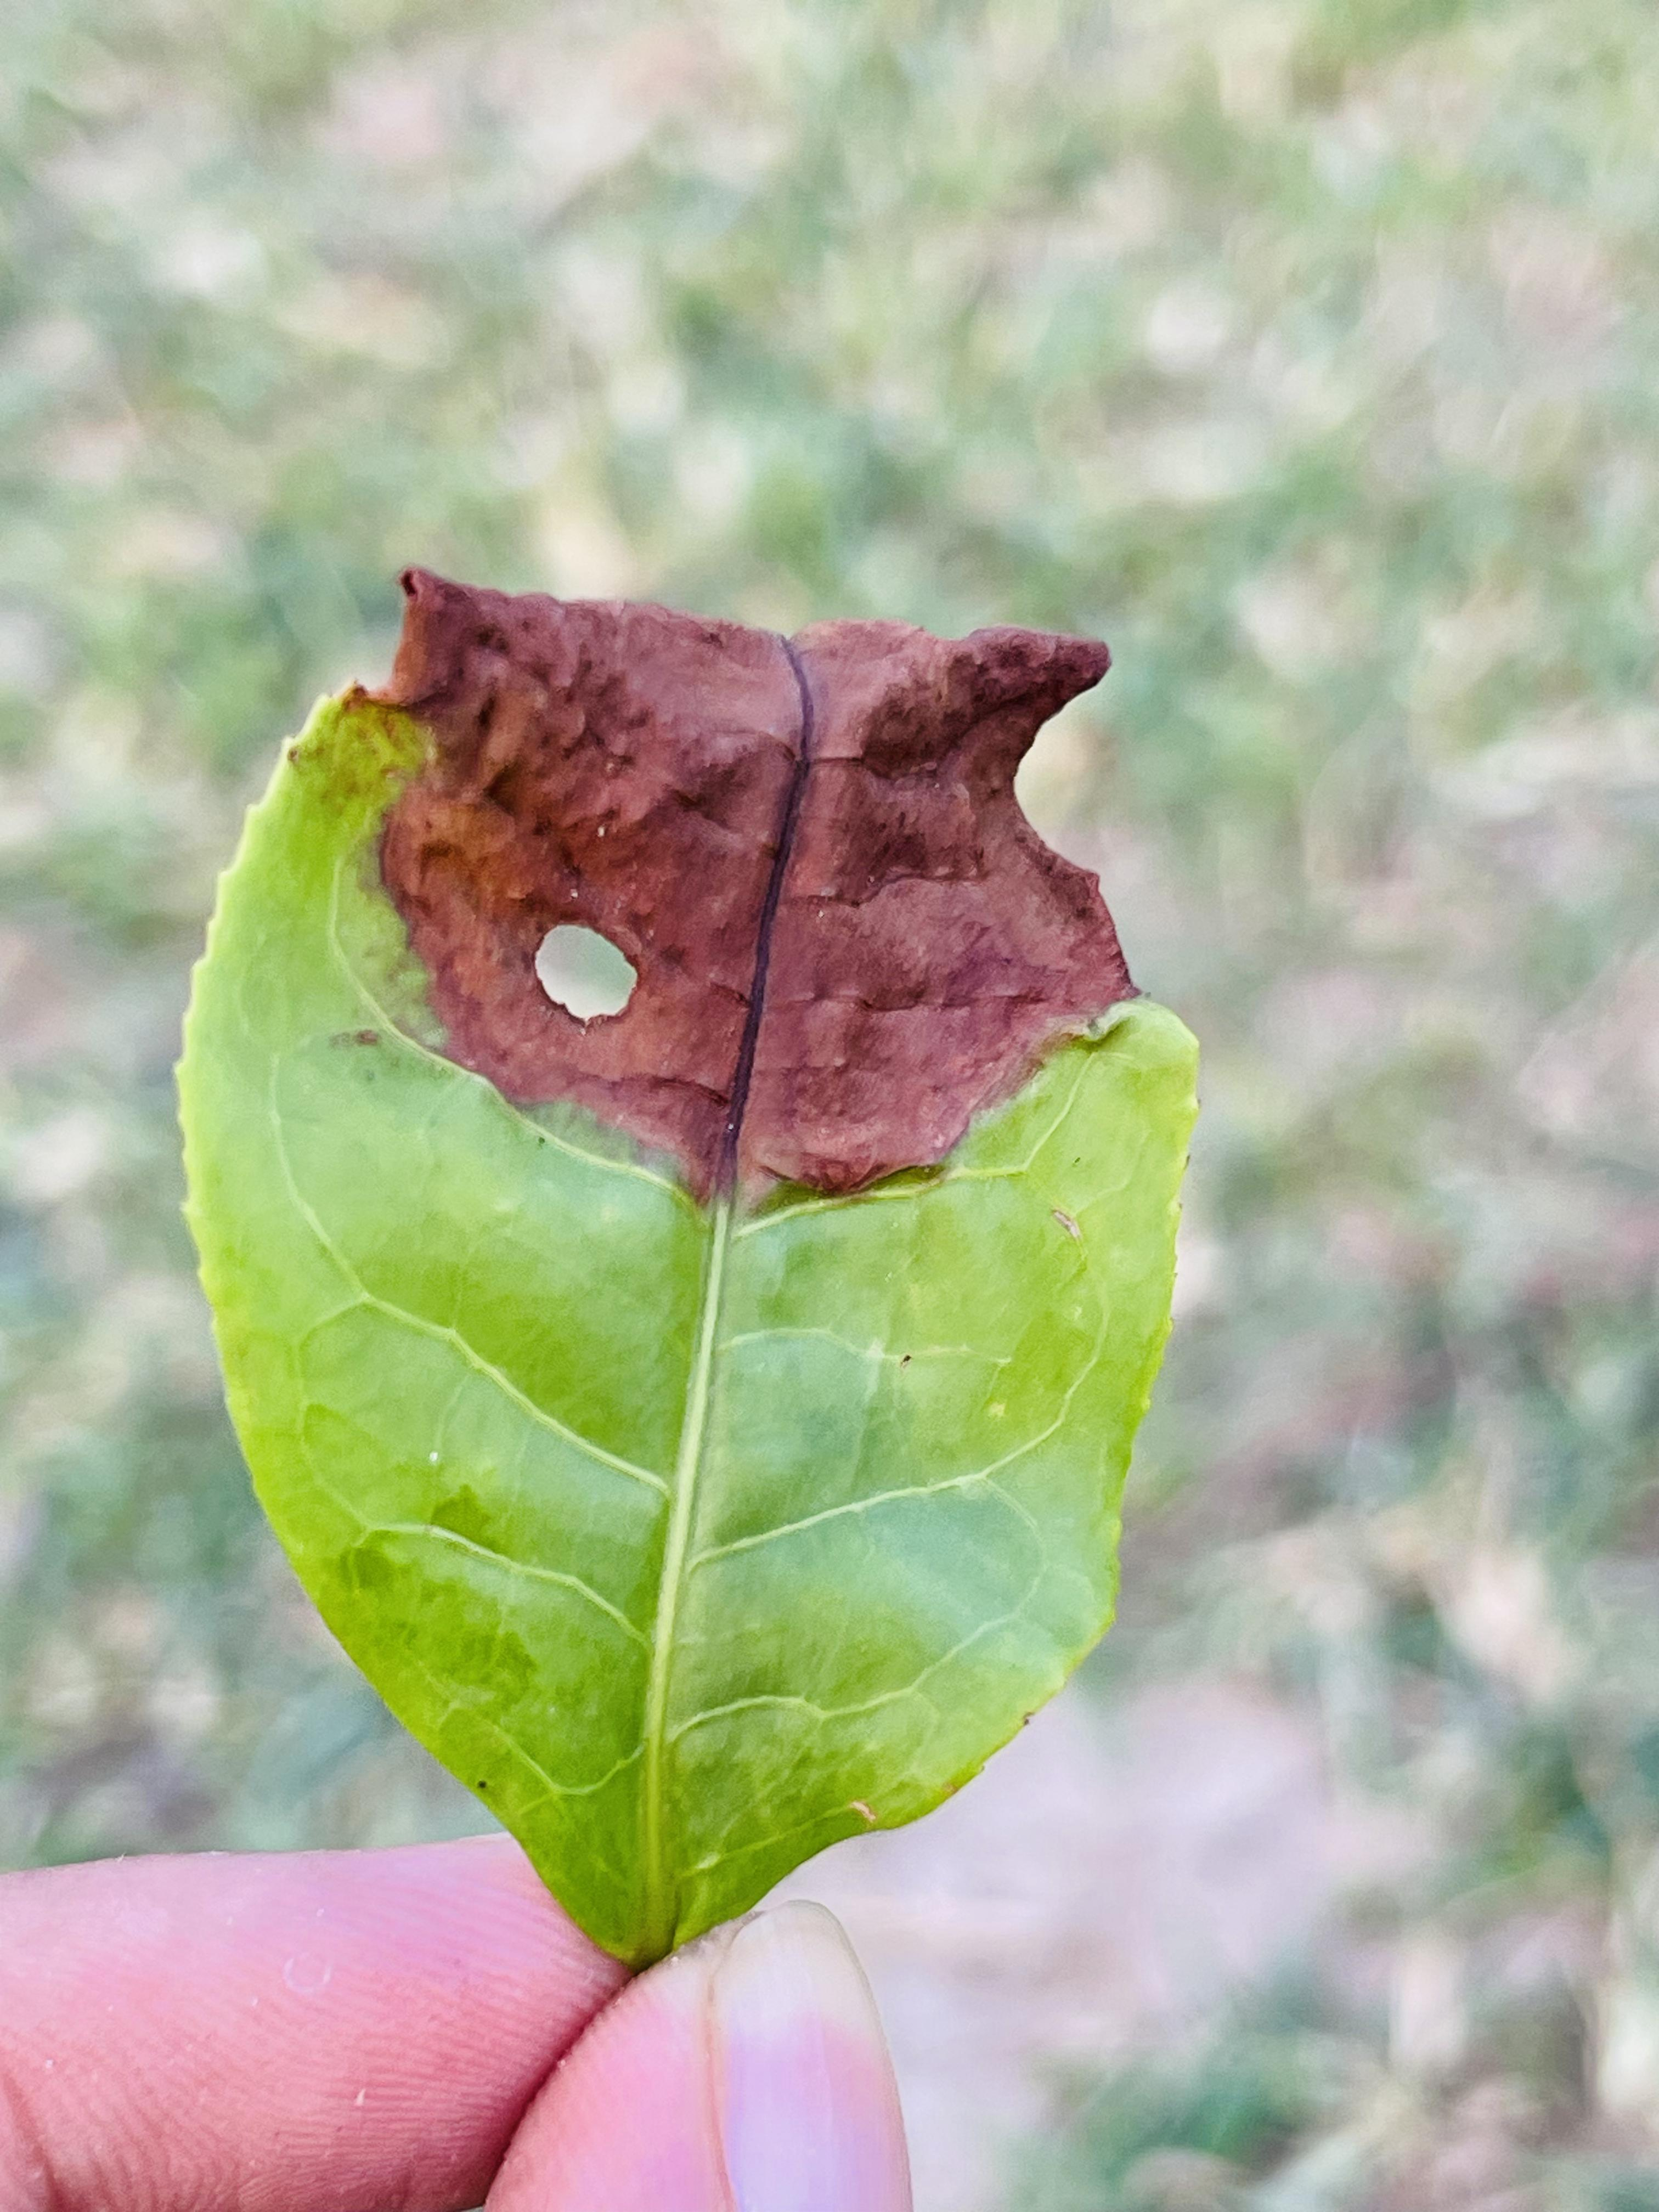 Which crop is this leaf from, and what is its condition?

tea, blight
